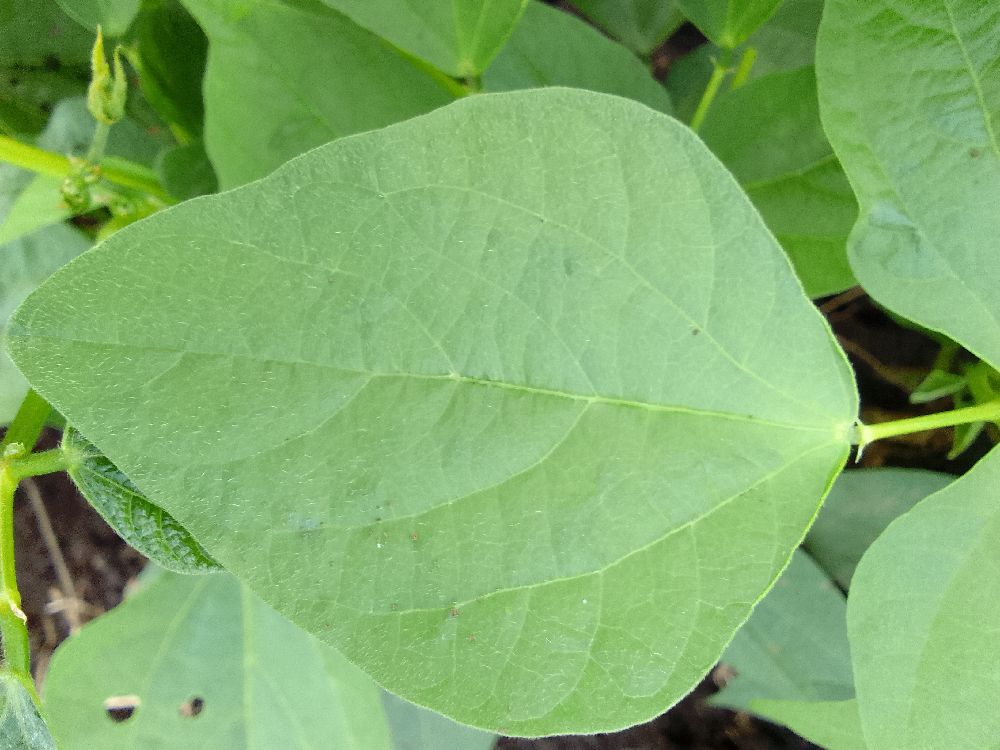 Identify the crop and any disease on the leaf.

common bean, healthy
